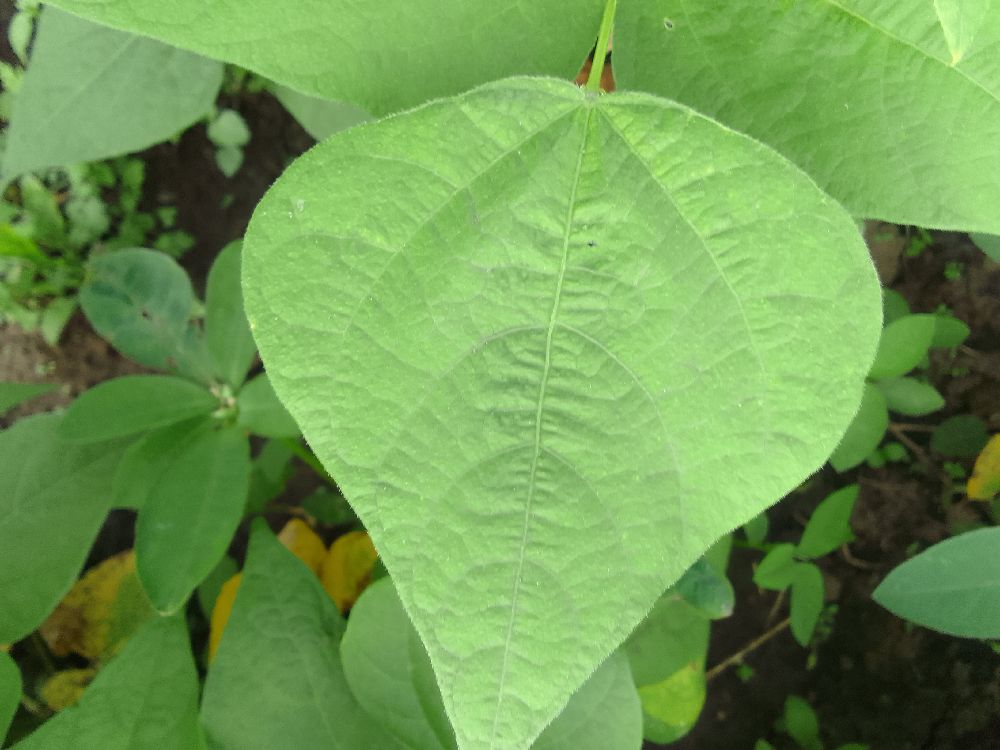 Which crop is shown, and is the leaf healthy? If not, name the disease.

common bean, healthy
